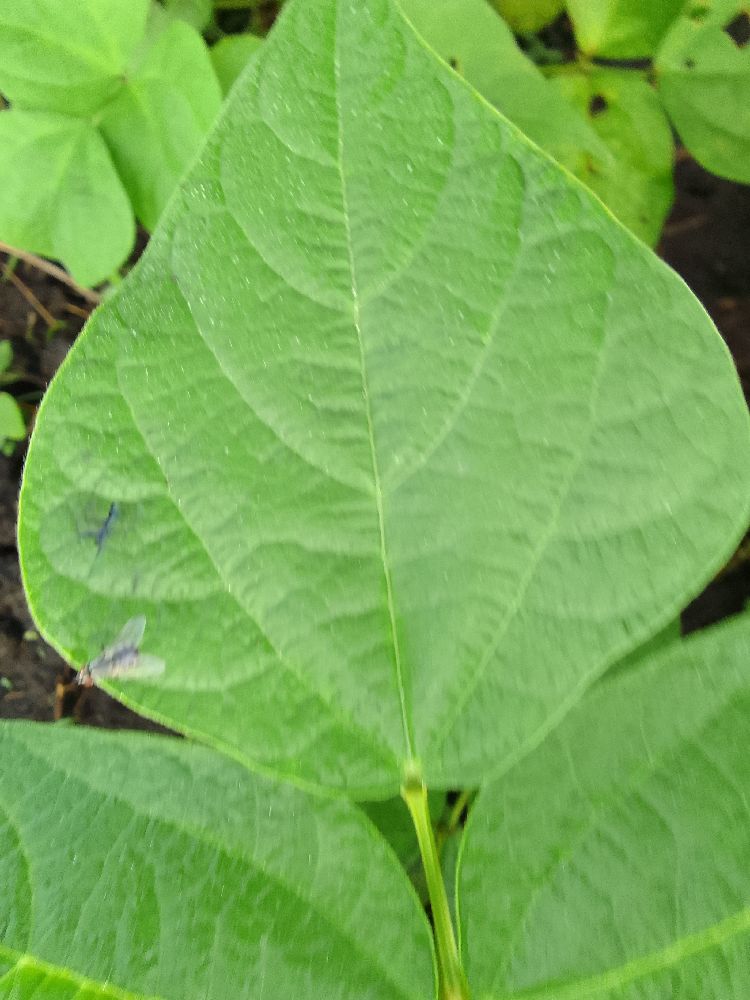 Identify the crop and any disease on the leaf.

common bean, healthy
